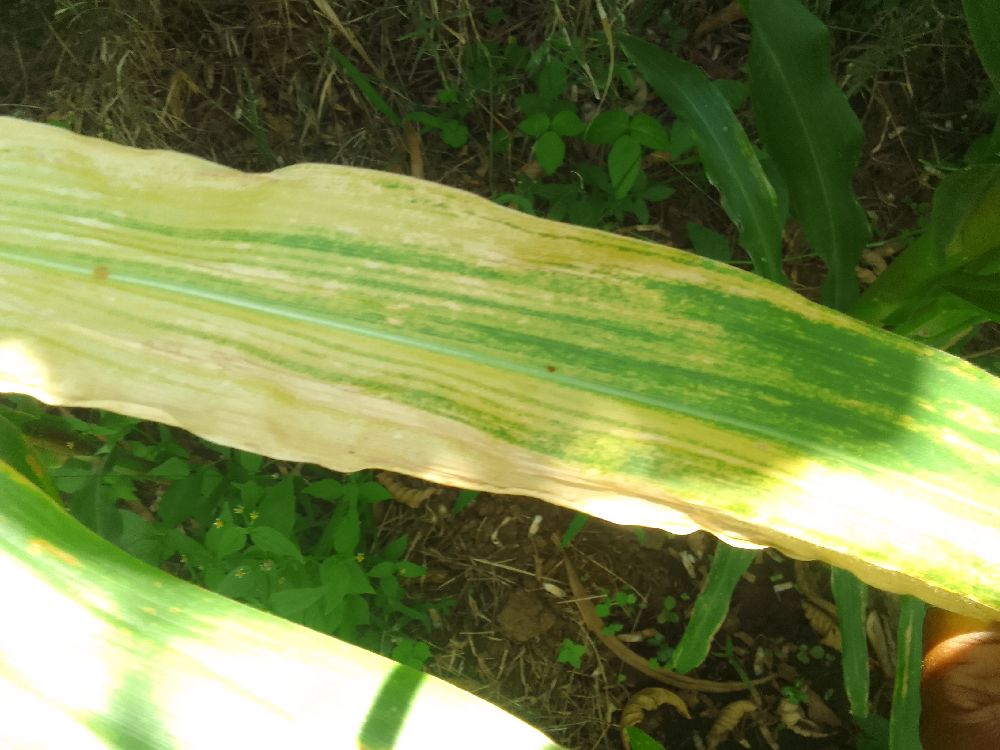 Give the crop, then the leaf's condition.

maize, maize lethal necrosis
